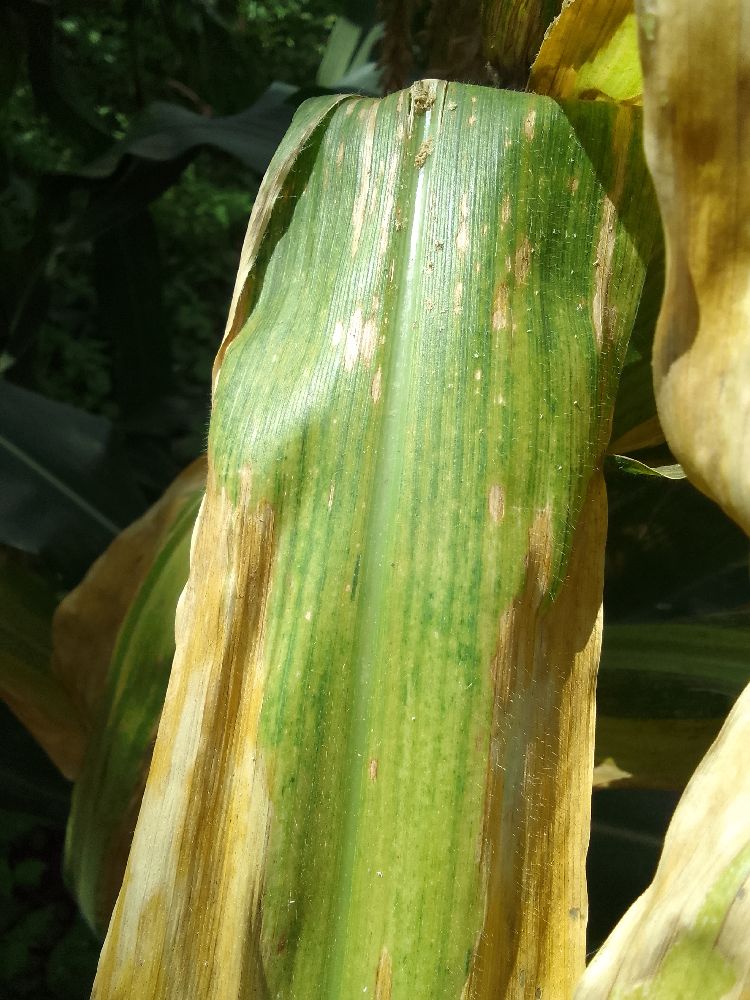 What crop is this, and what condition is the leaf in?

maize, maize lethal necrosis
